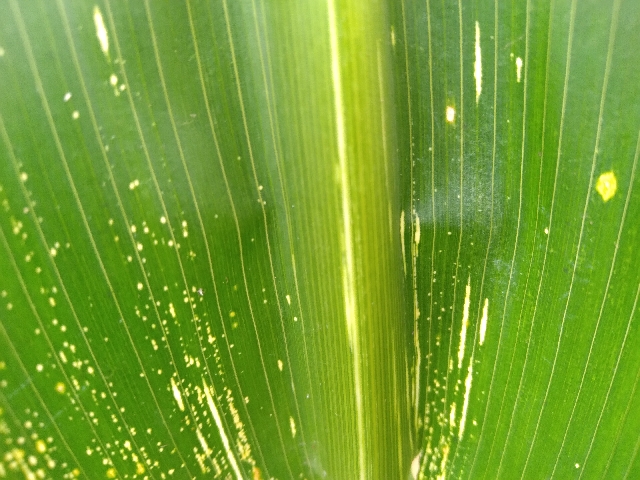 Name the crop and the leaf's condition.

maize, maize streak virus
